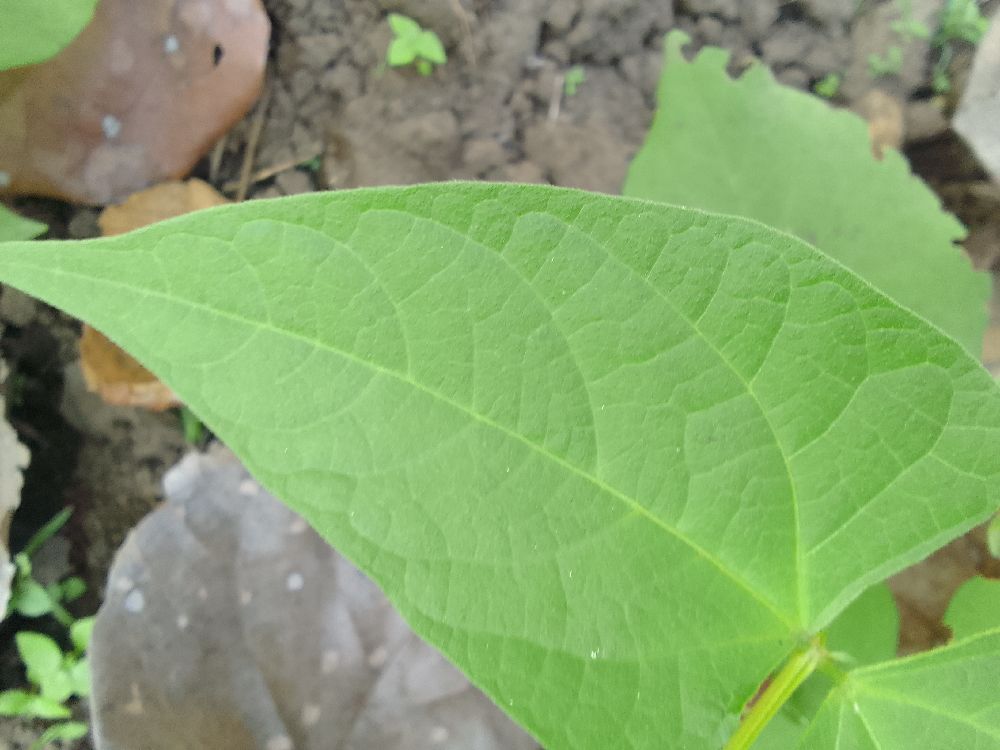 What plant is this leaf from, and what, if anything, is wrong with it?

common bean, healthy
